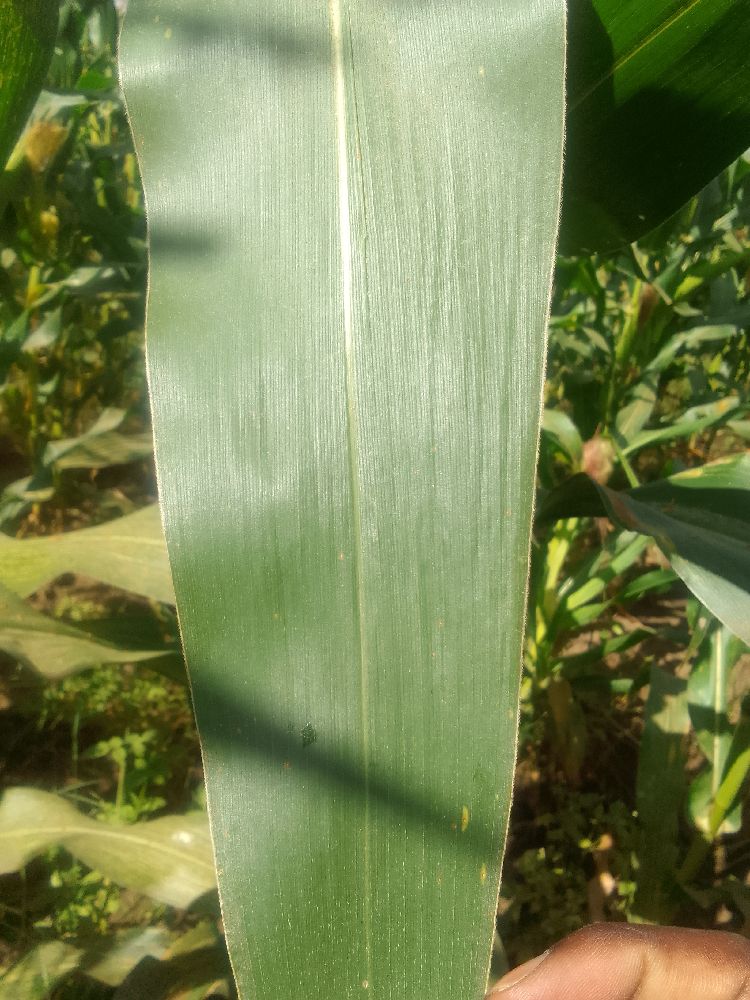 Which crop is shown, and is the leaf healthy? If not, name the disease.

maize, healthy
